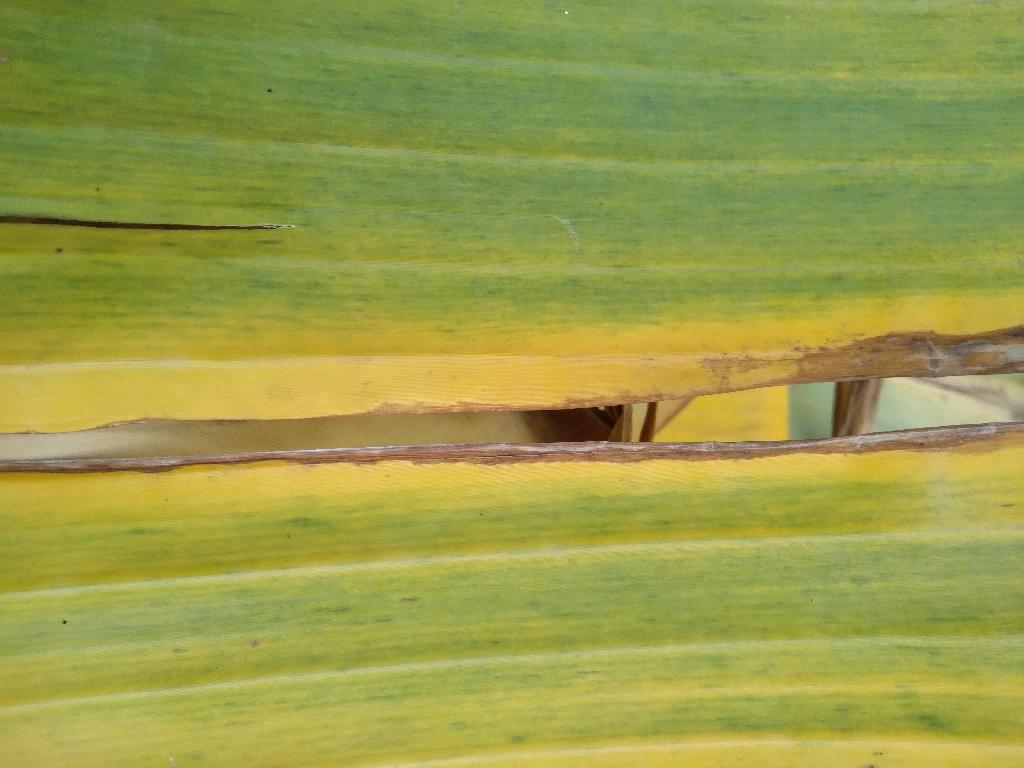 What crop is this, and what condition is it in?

banana, fusarium wilt race 1
